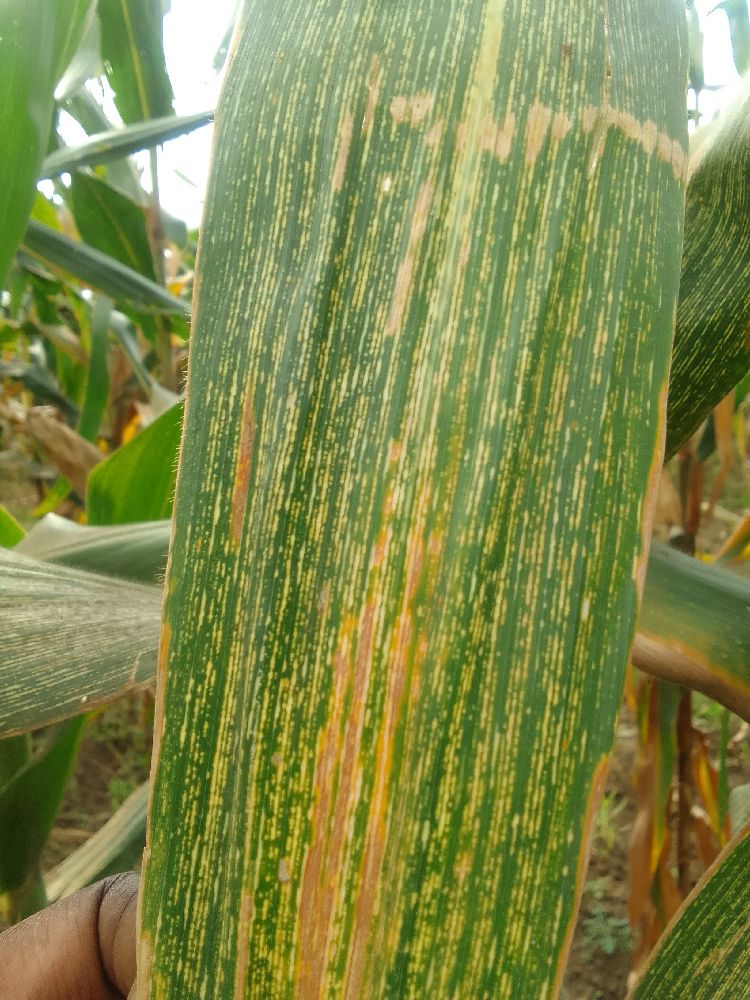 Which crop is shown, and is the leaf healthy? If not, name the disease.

maize, maize streak virus
